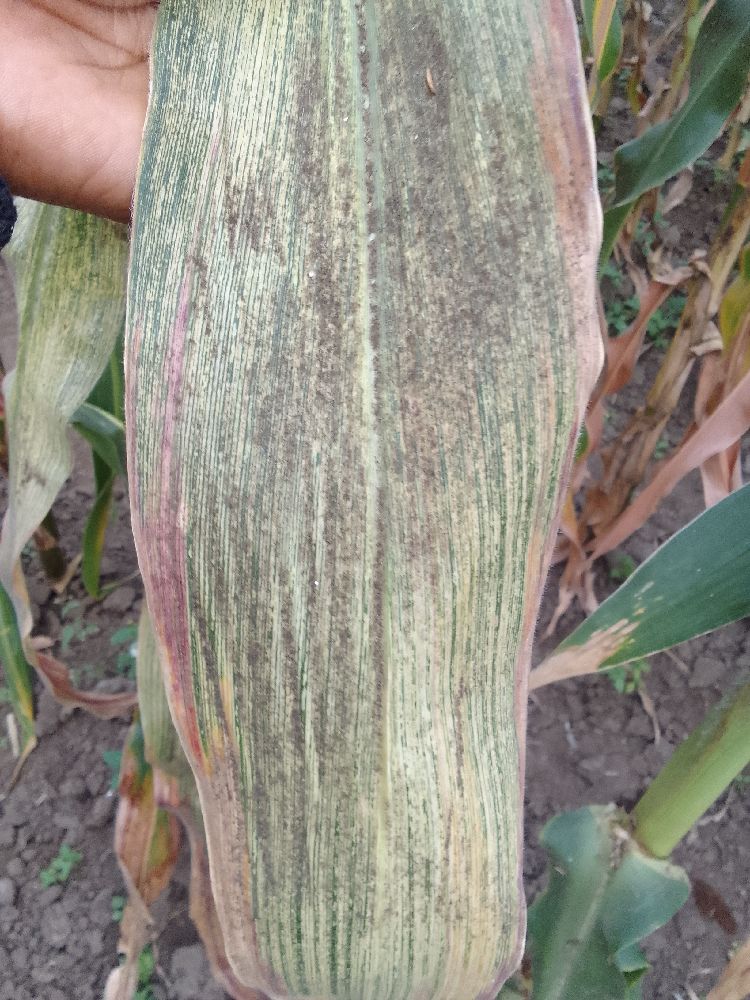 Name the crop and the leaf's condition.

maize, maize streak virus
